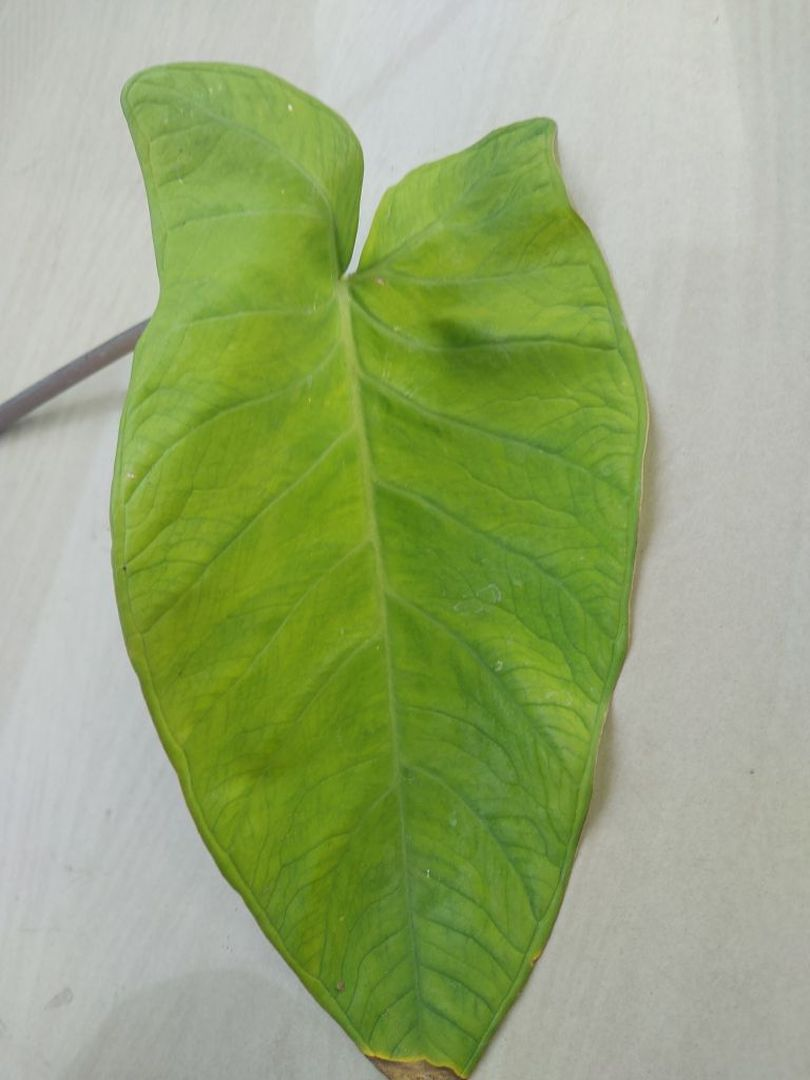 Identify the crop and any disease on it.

taro, mosaic
